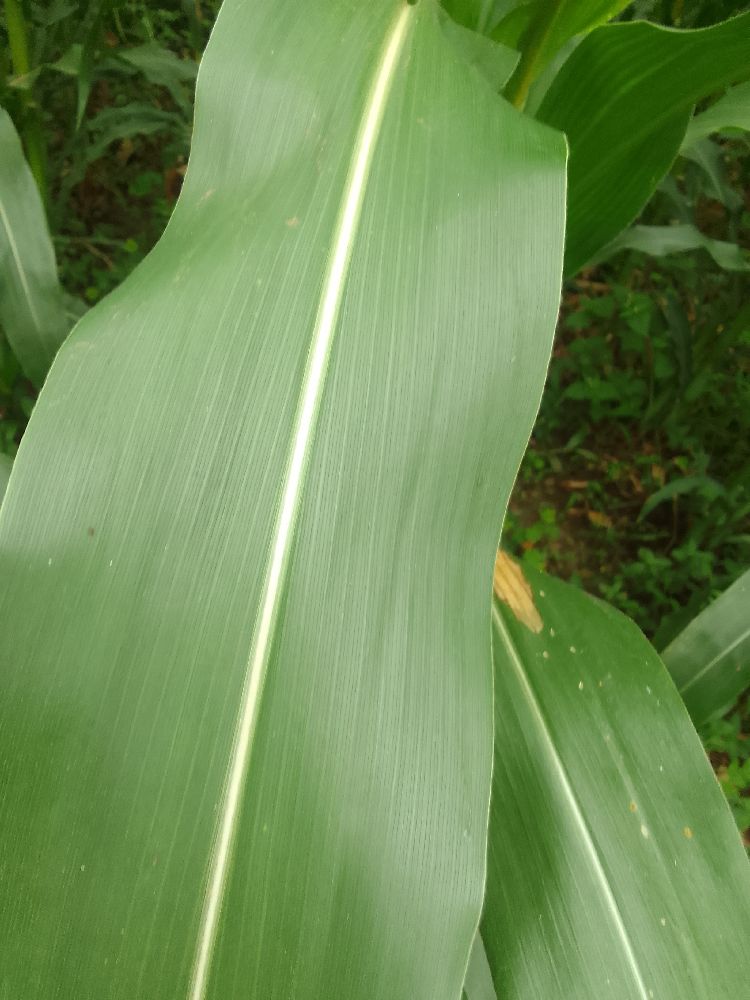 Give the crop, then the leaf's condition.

maize, healthy
